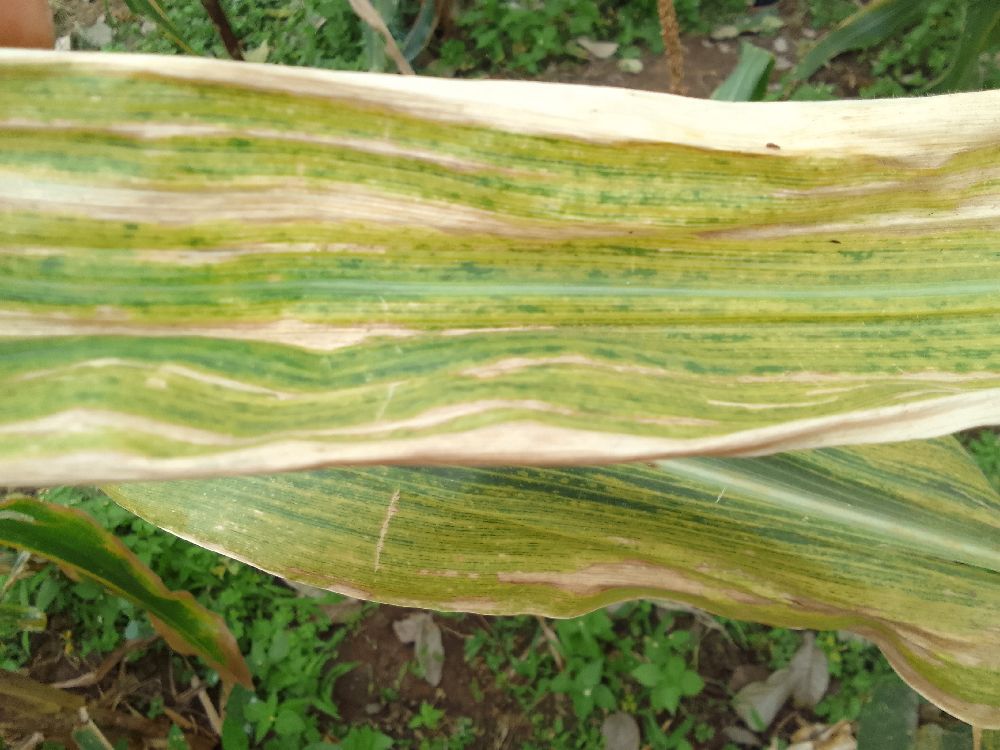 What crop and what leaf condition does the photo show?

maize, maize lethal necrosis
